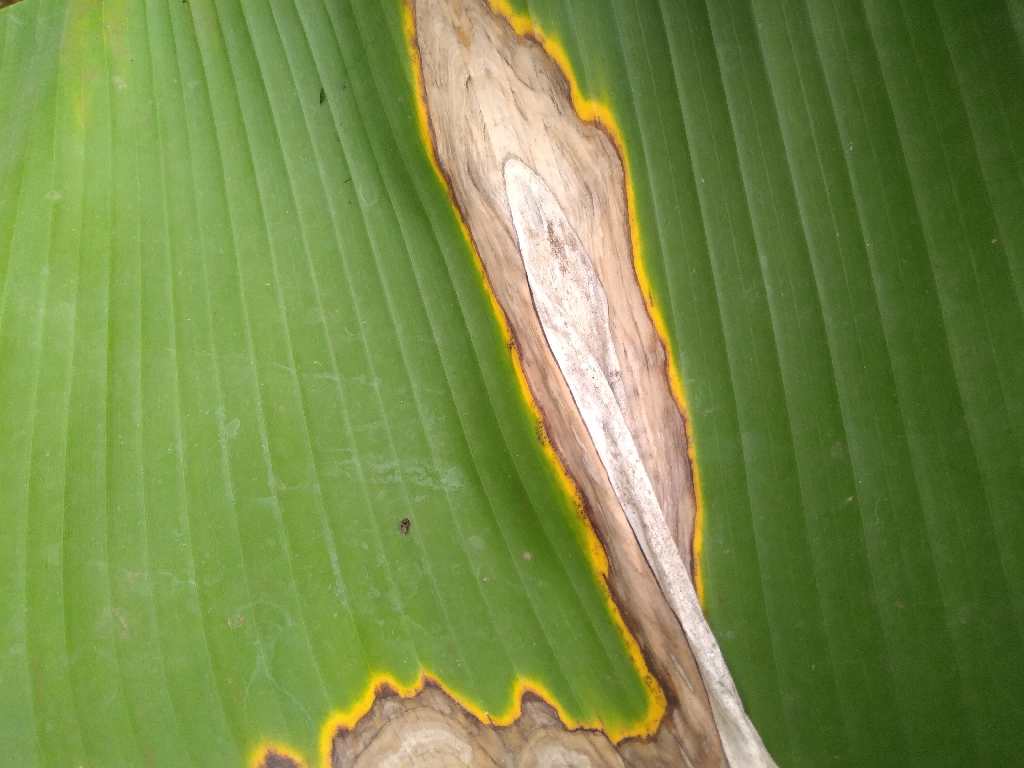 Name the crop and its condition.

banana, black sigatoka
